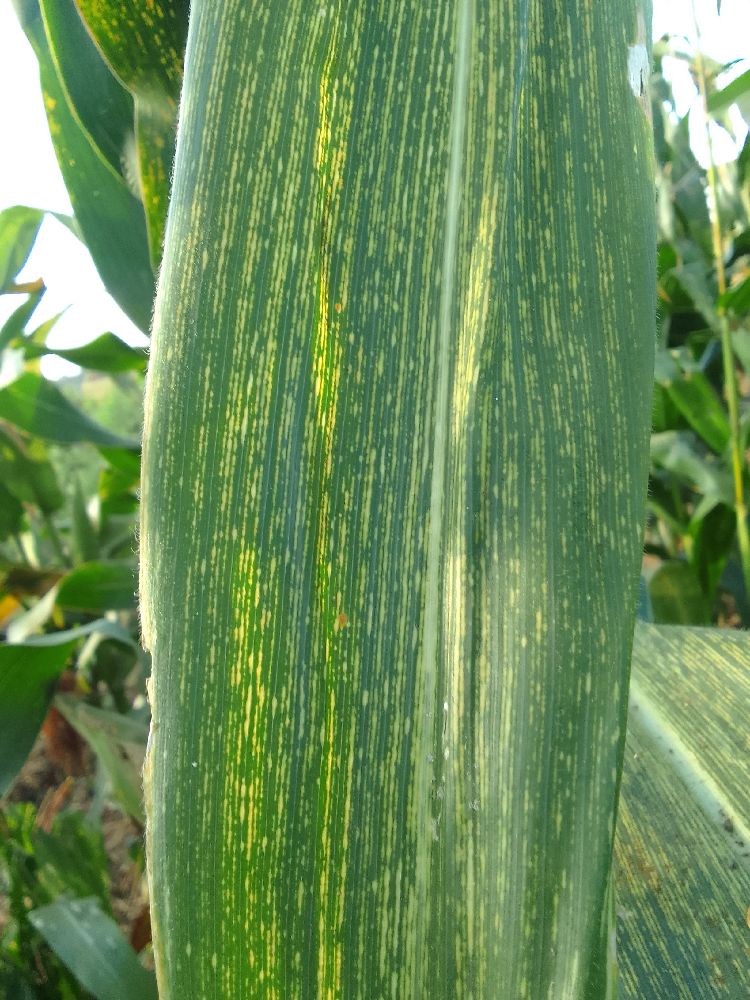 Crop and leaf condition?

maize, maize streak virus
